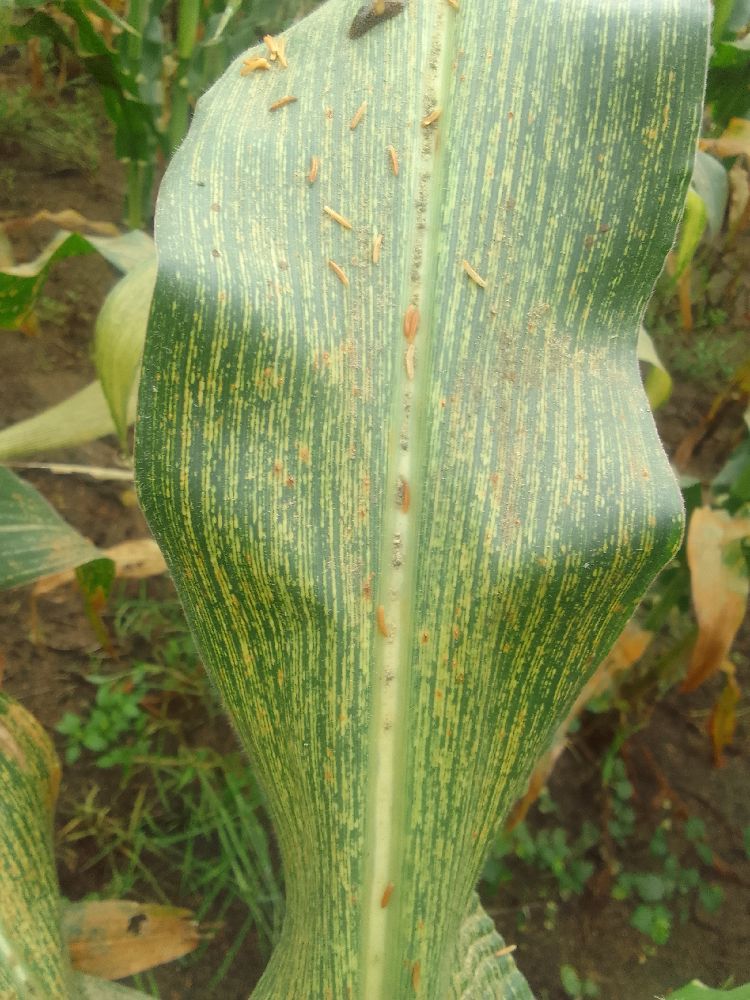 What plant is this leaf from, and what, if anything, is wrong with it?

maize, maize streak virus
